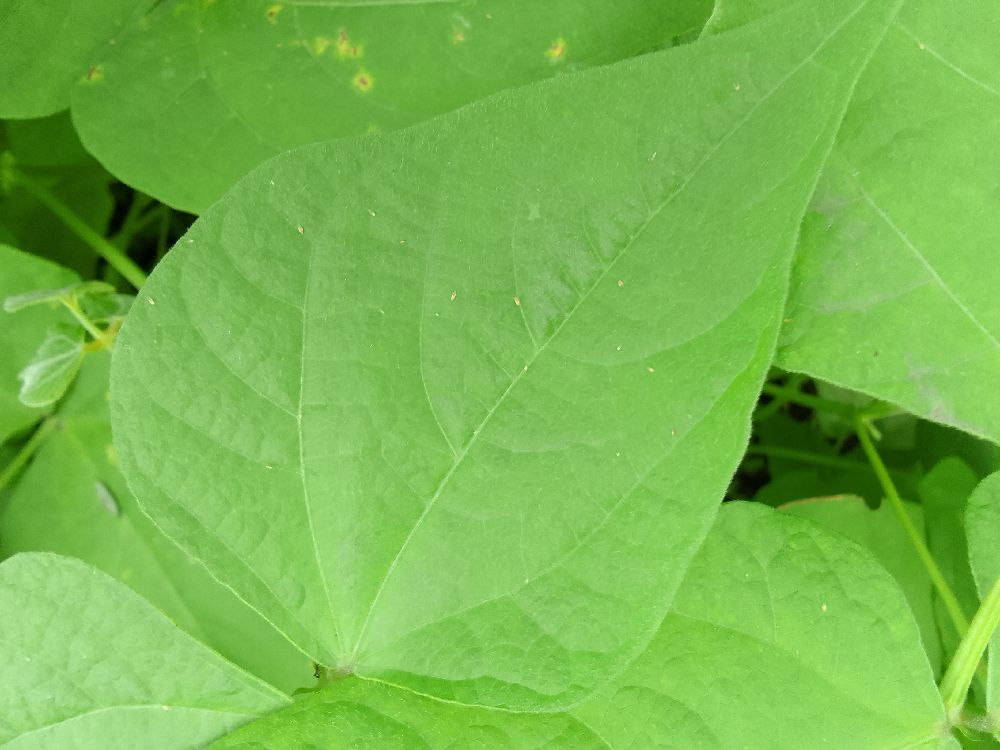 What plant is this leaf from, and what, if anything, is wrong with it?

common bean, healthy
